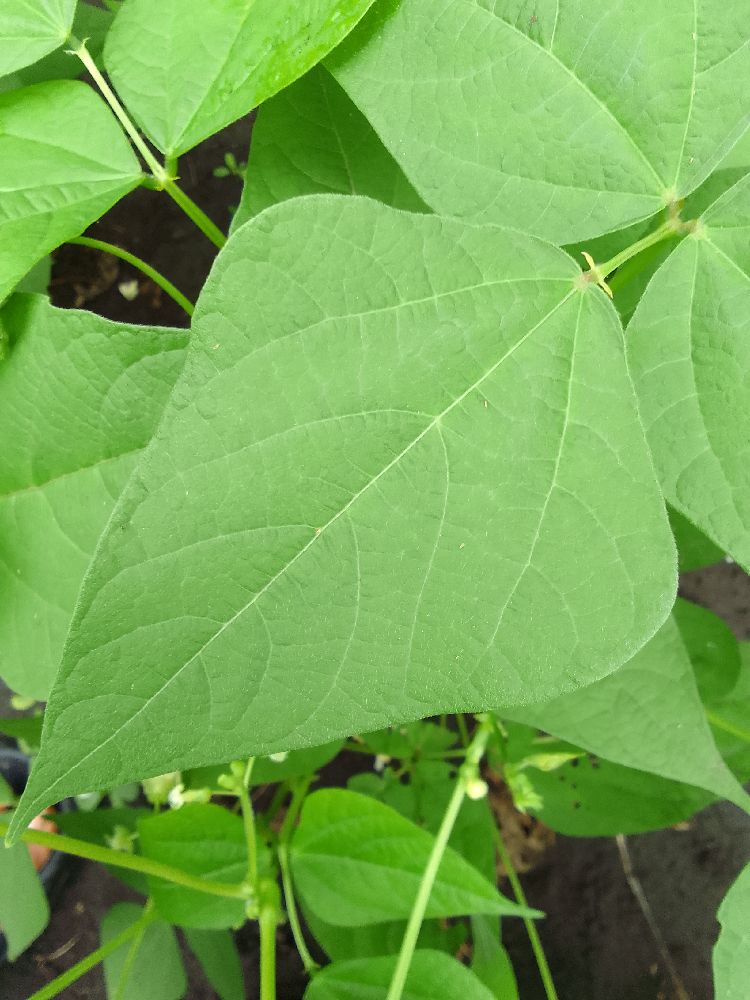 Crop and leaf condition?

common bean, healthy
